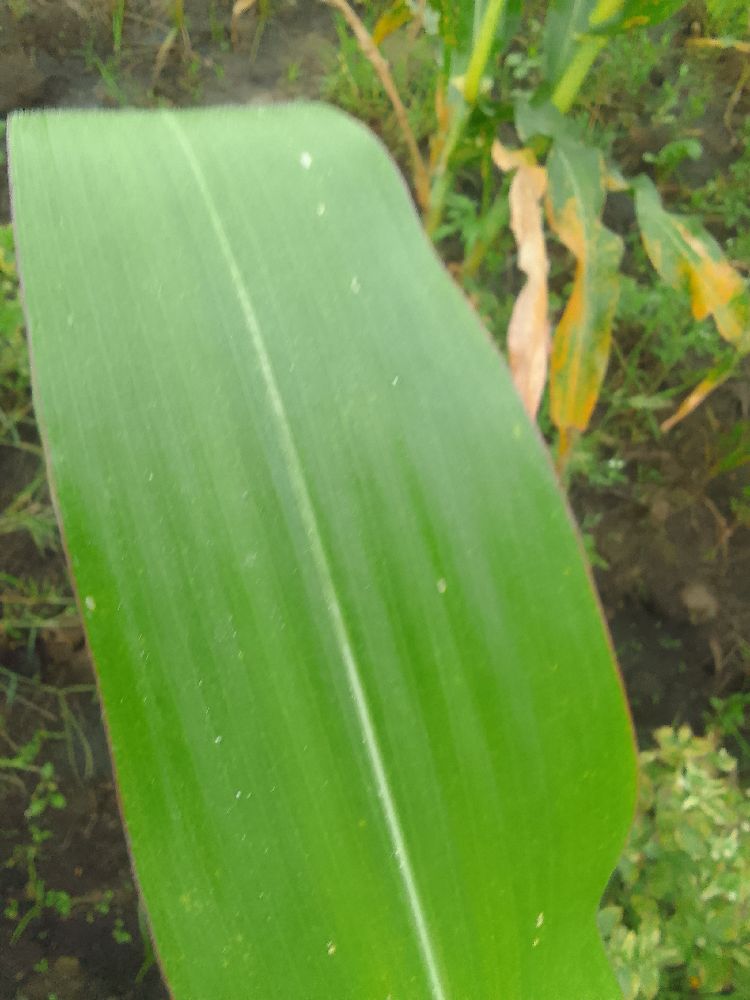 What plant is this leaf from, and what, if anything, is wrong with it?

maize, healthy
